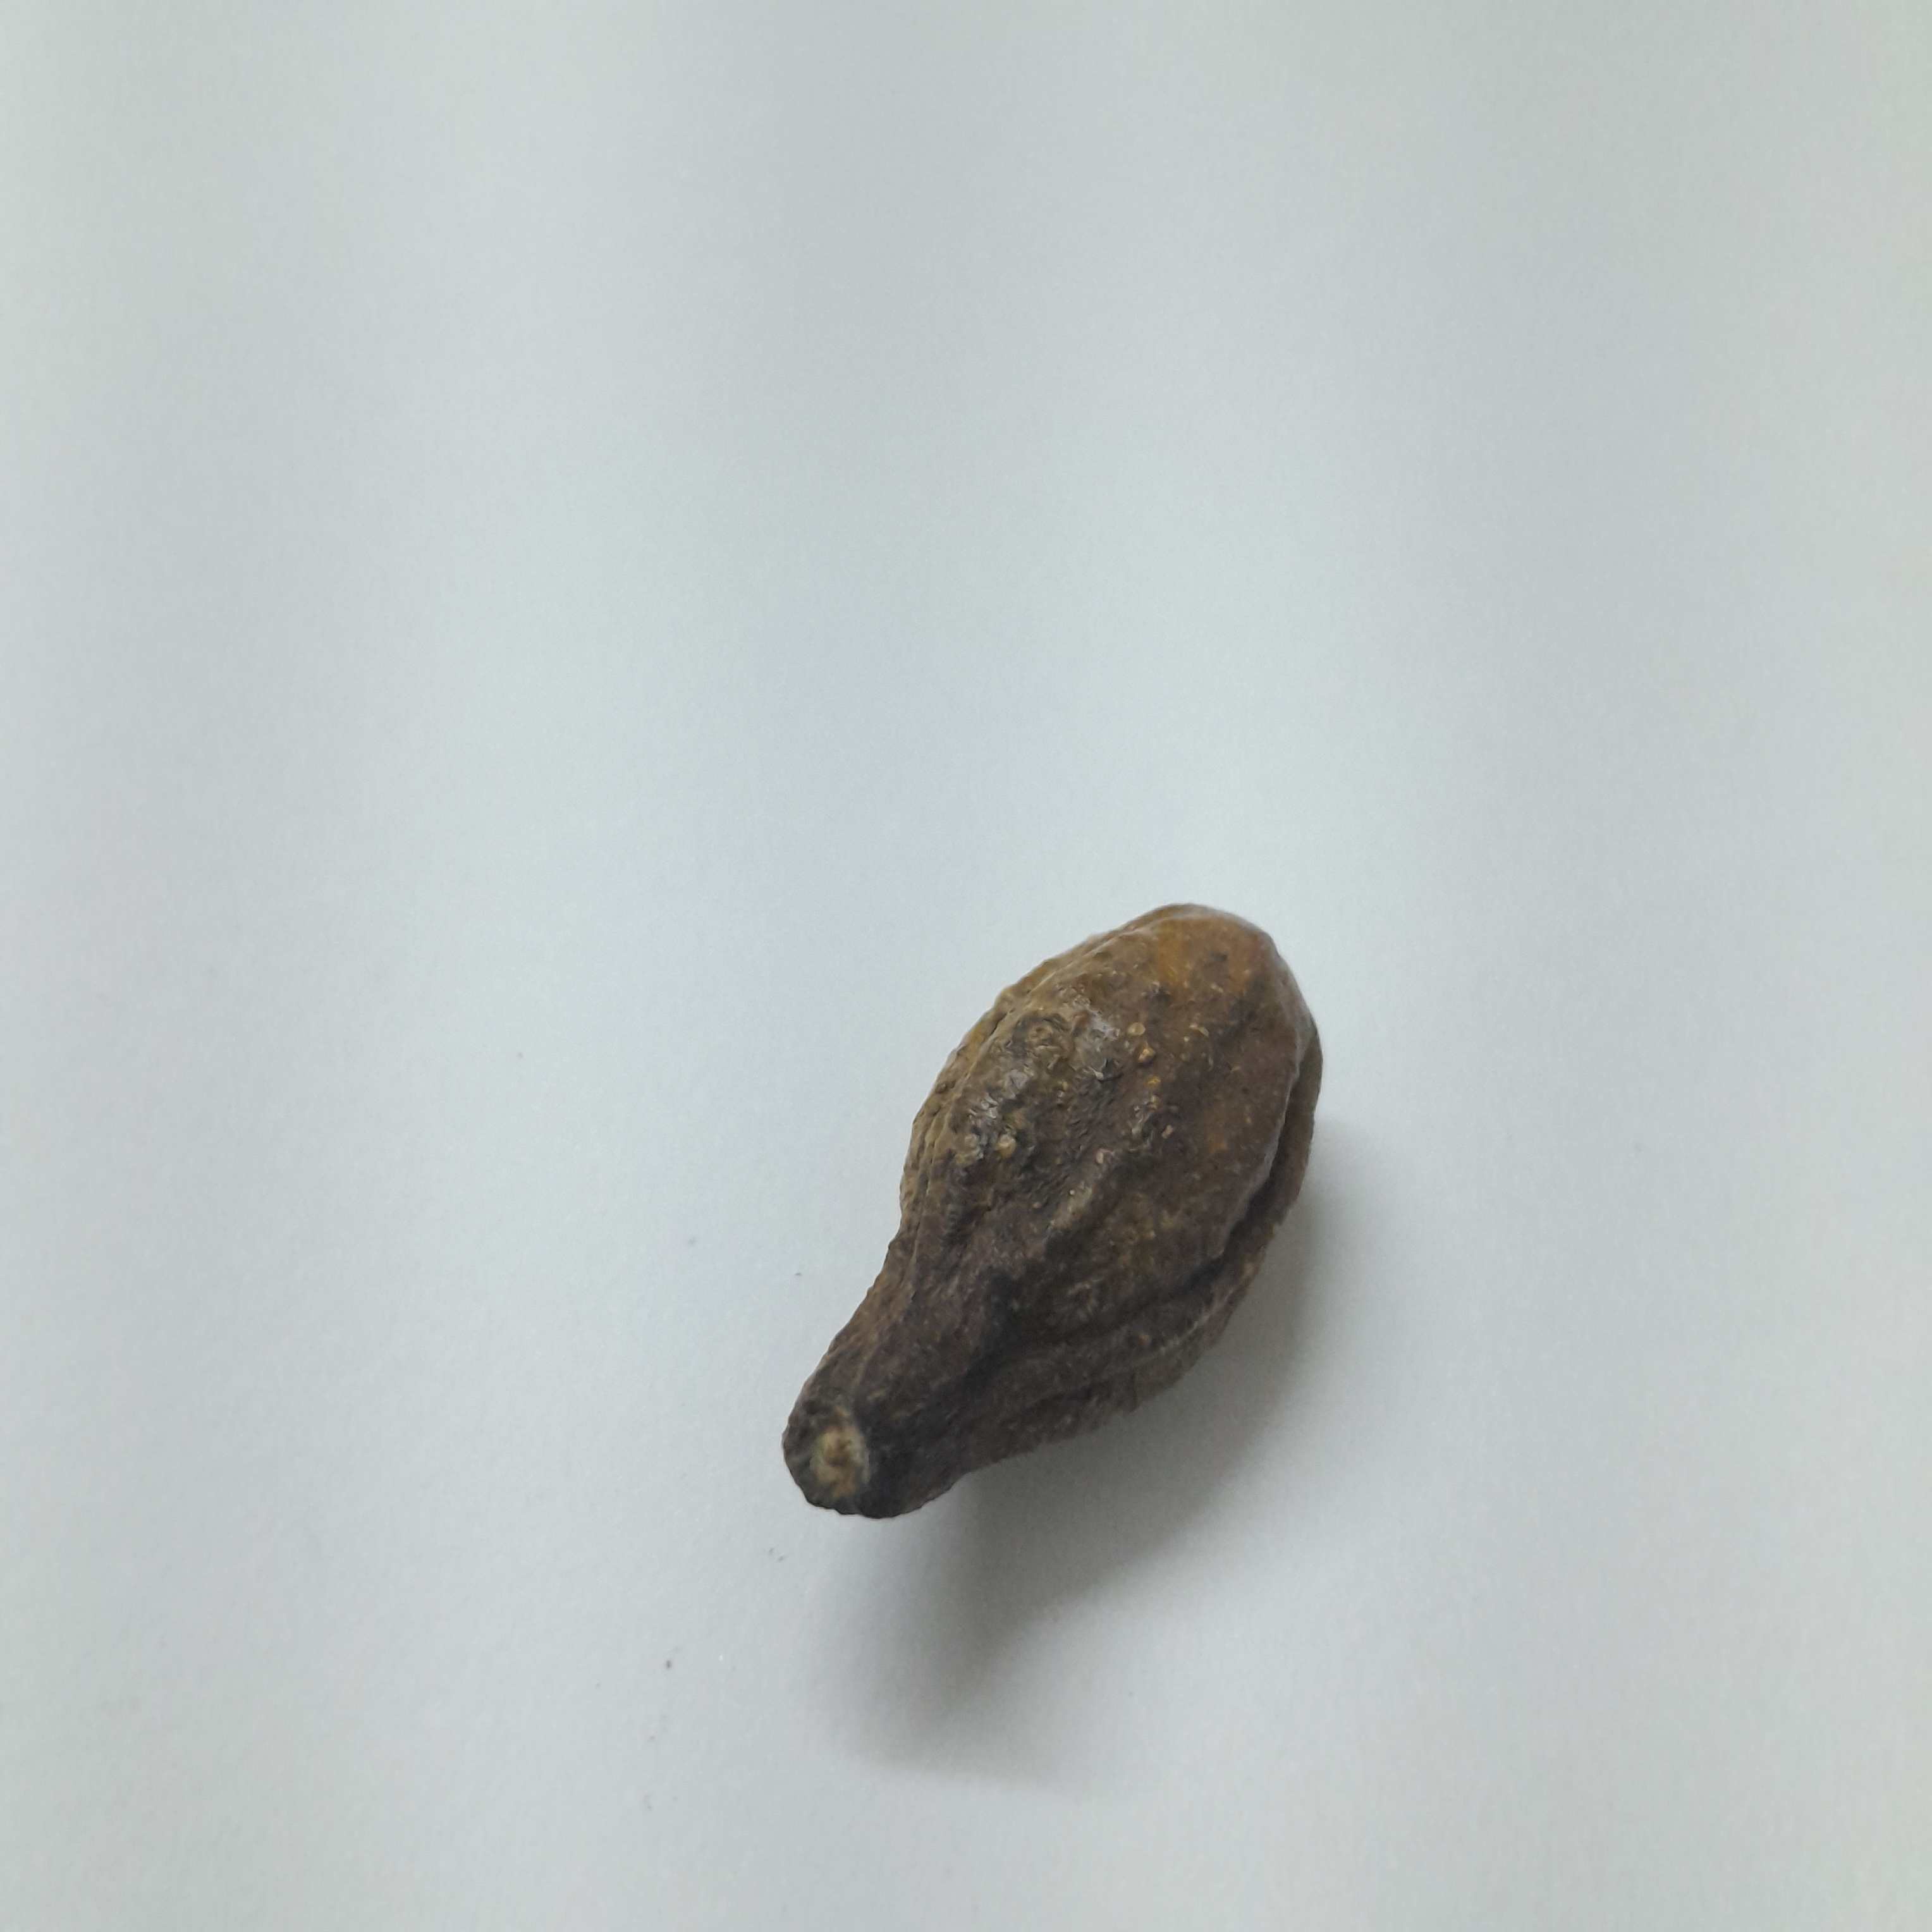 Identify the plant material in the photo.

hirdaa
